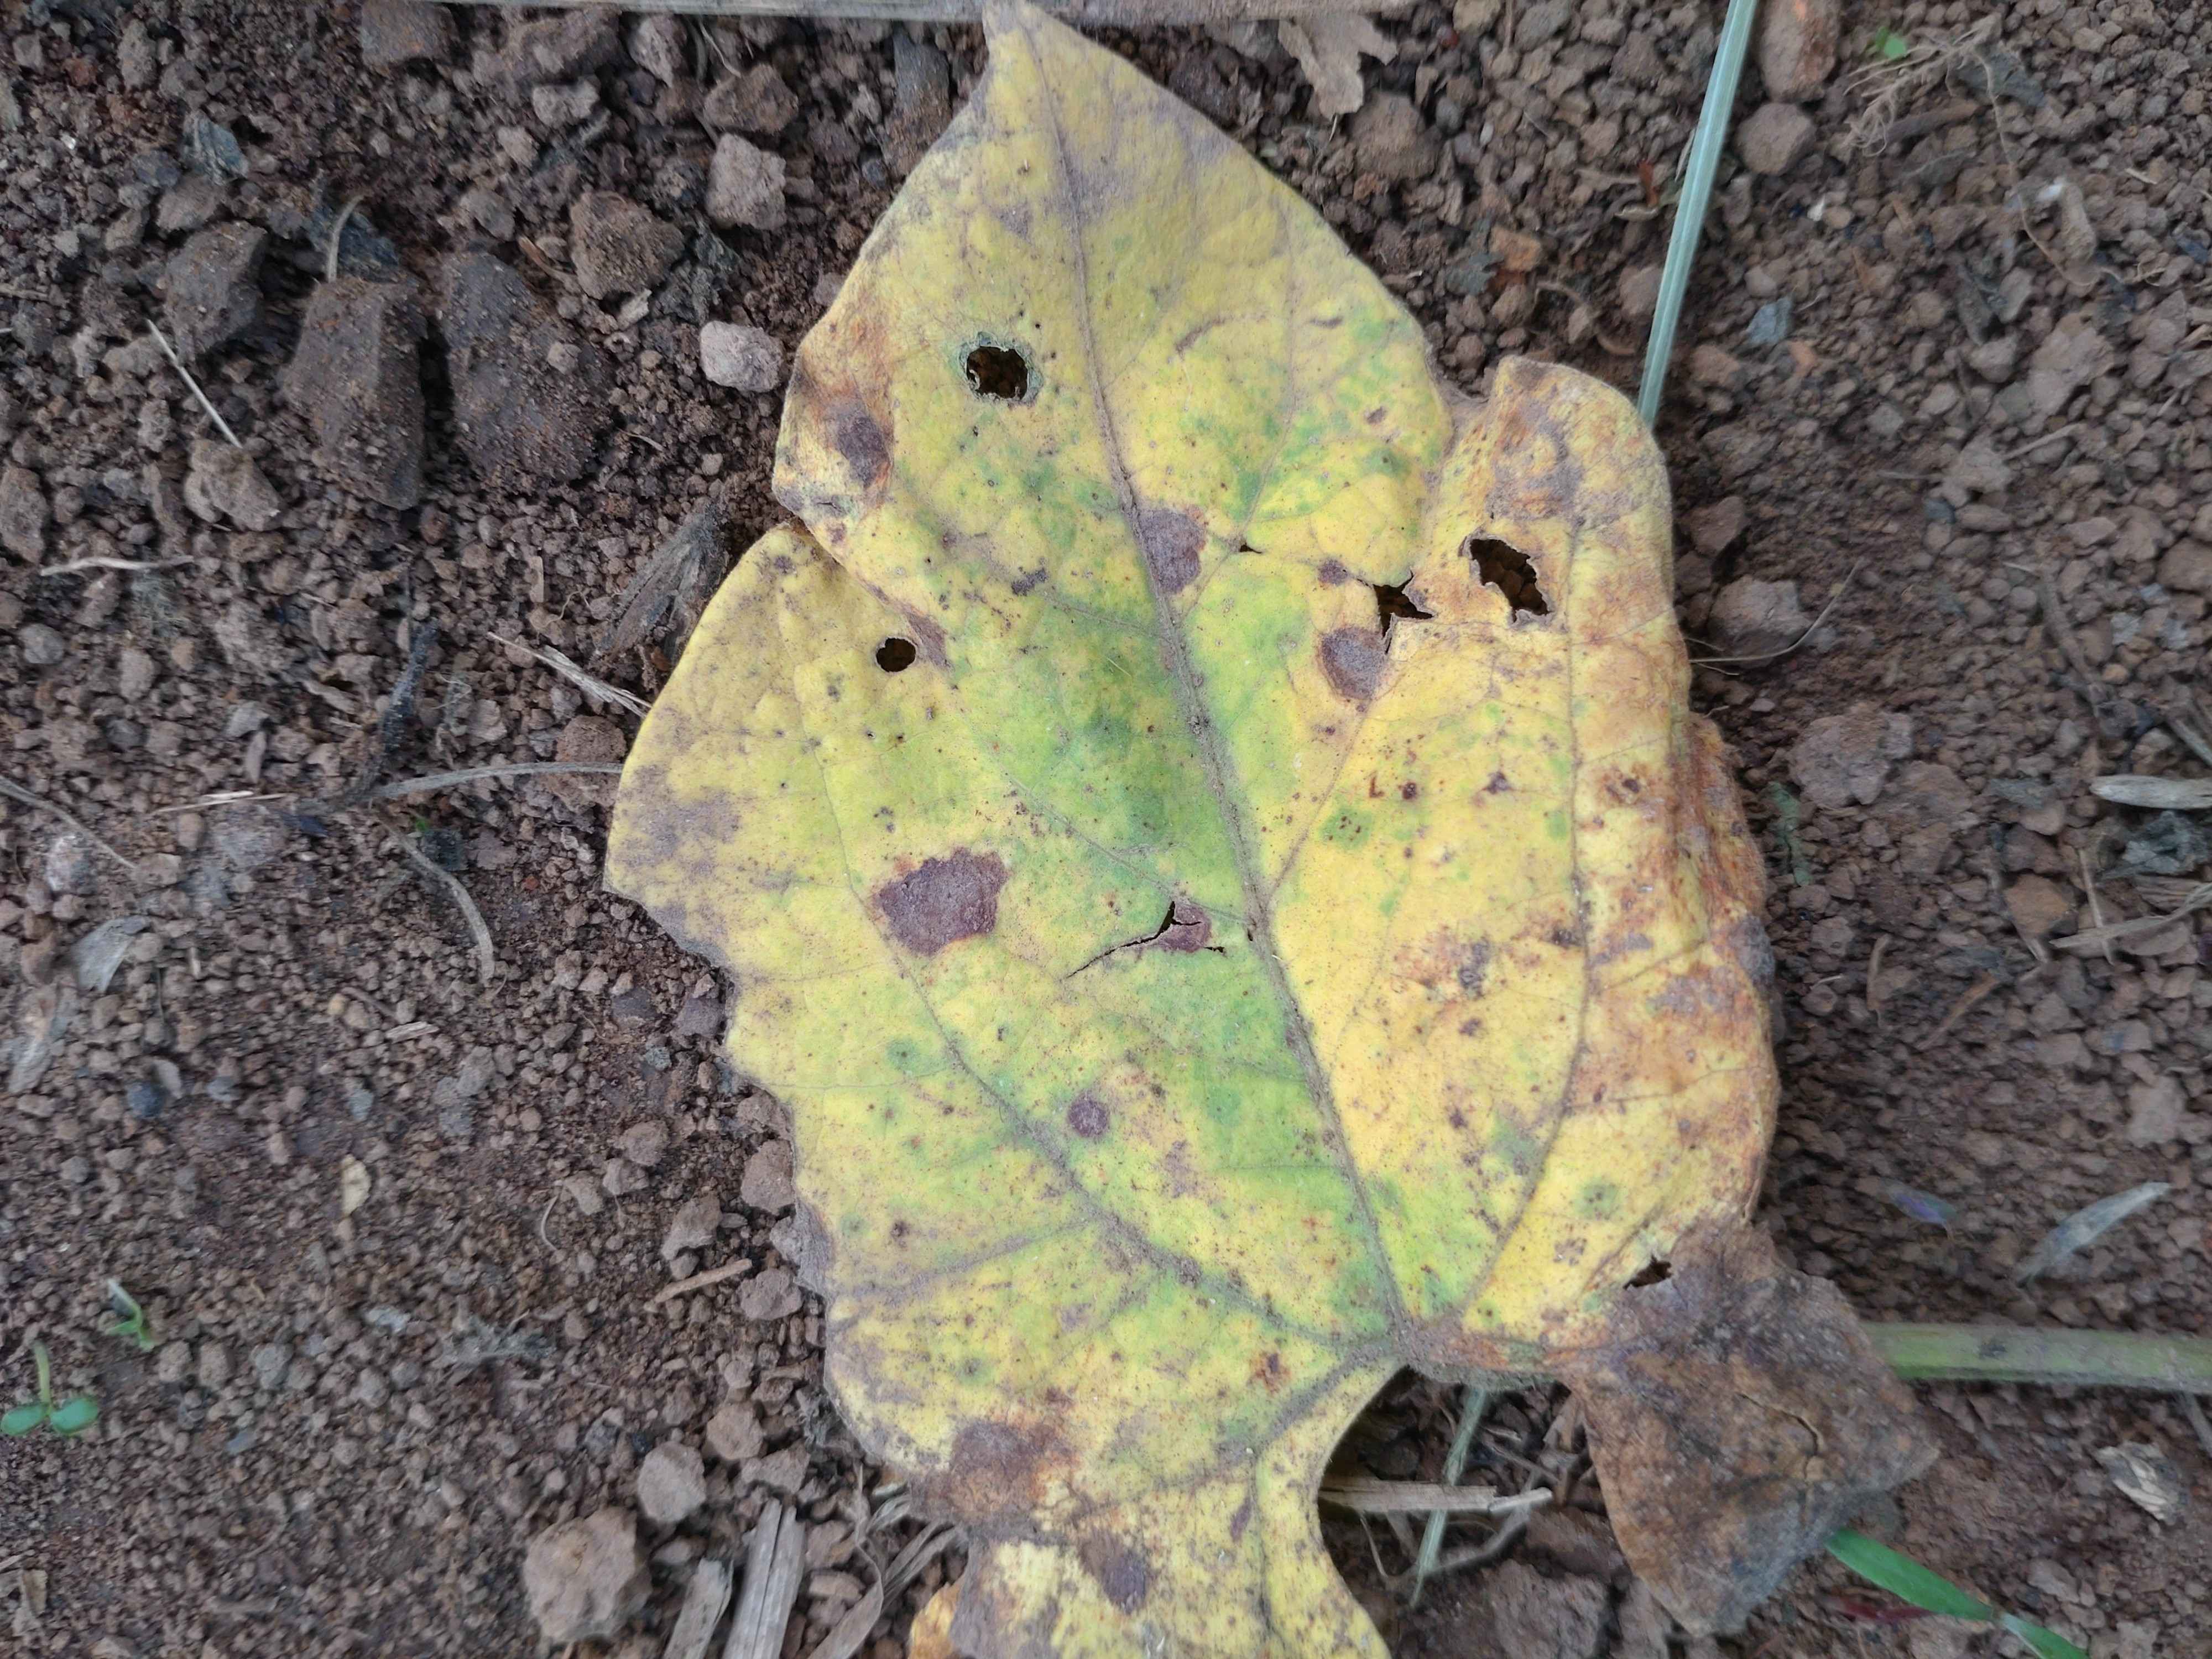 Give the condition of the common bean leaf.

rust
